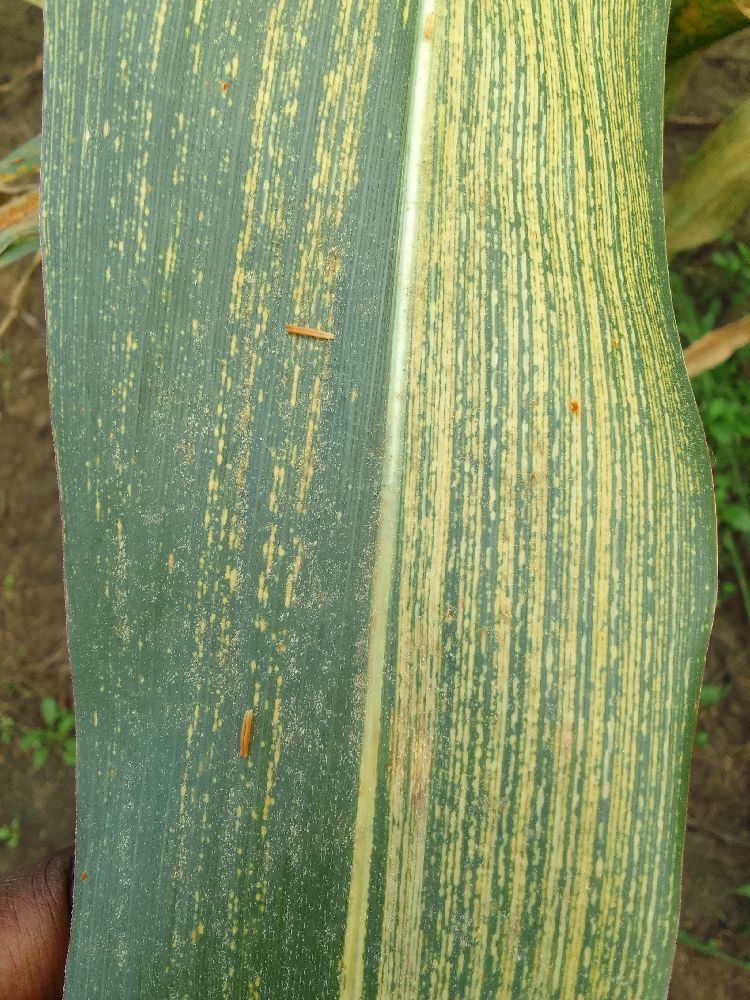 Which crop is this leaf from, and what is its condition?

maize, maize streak virus
